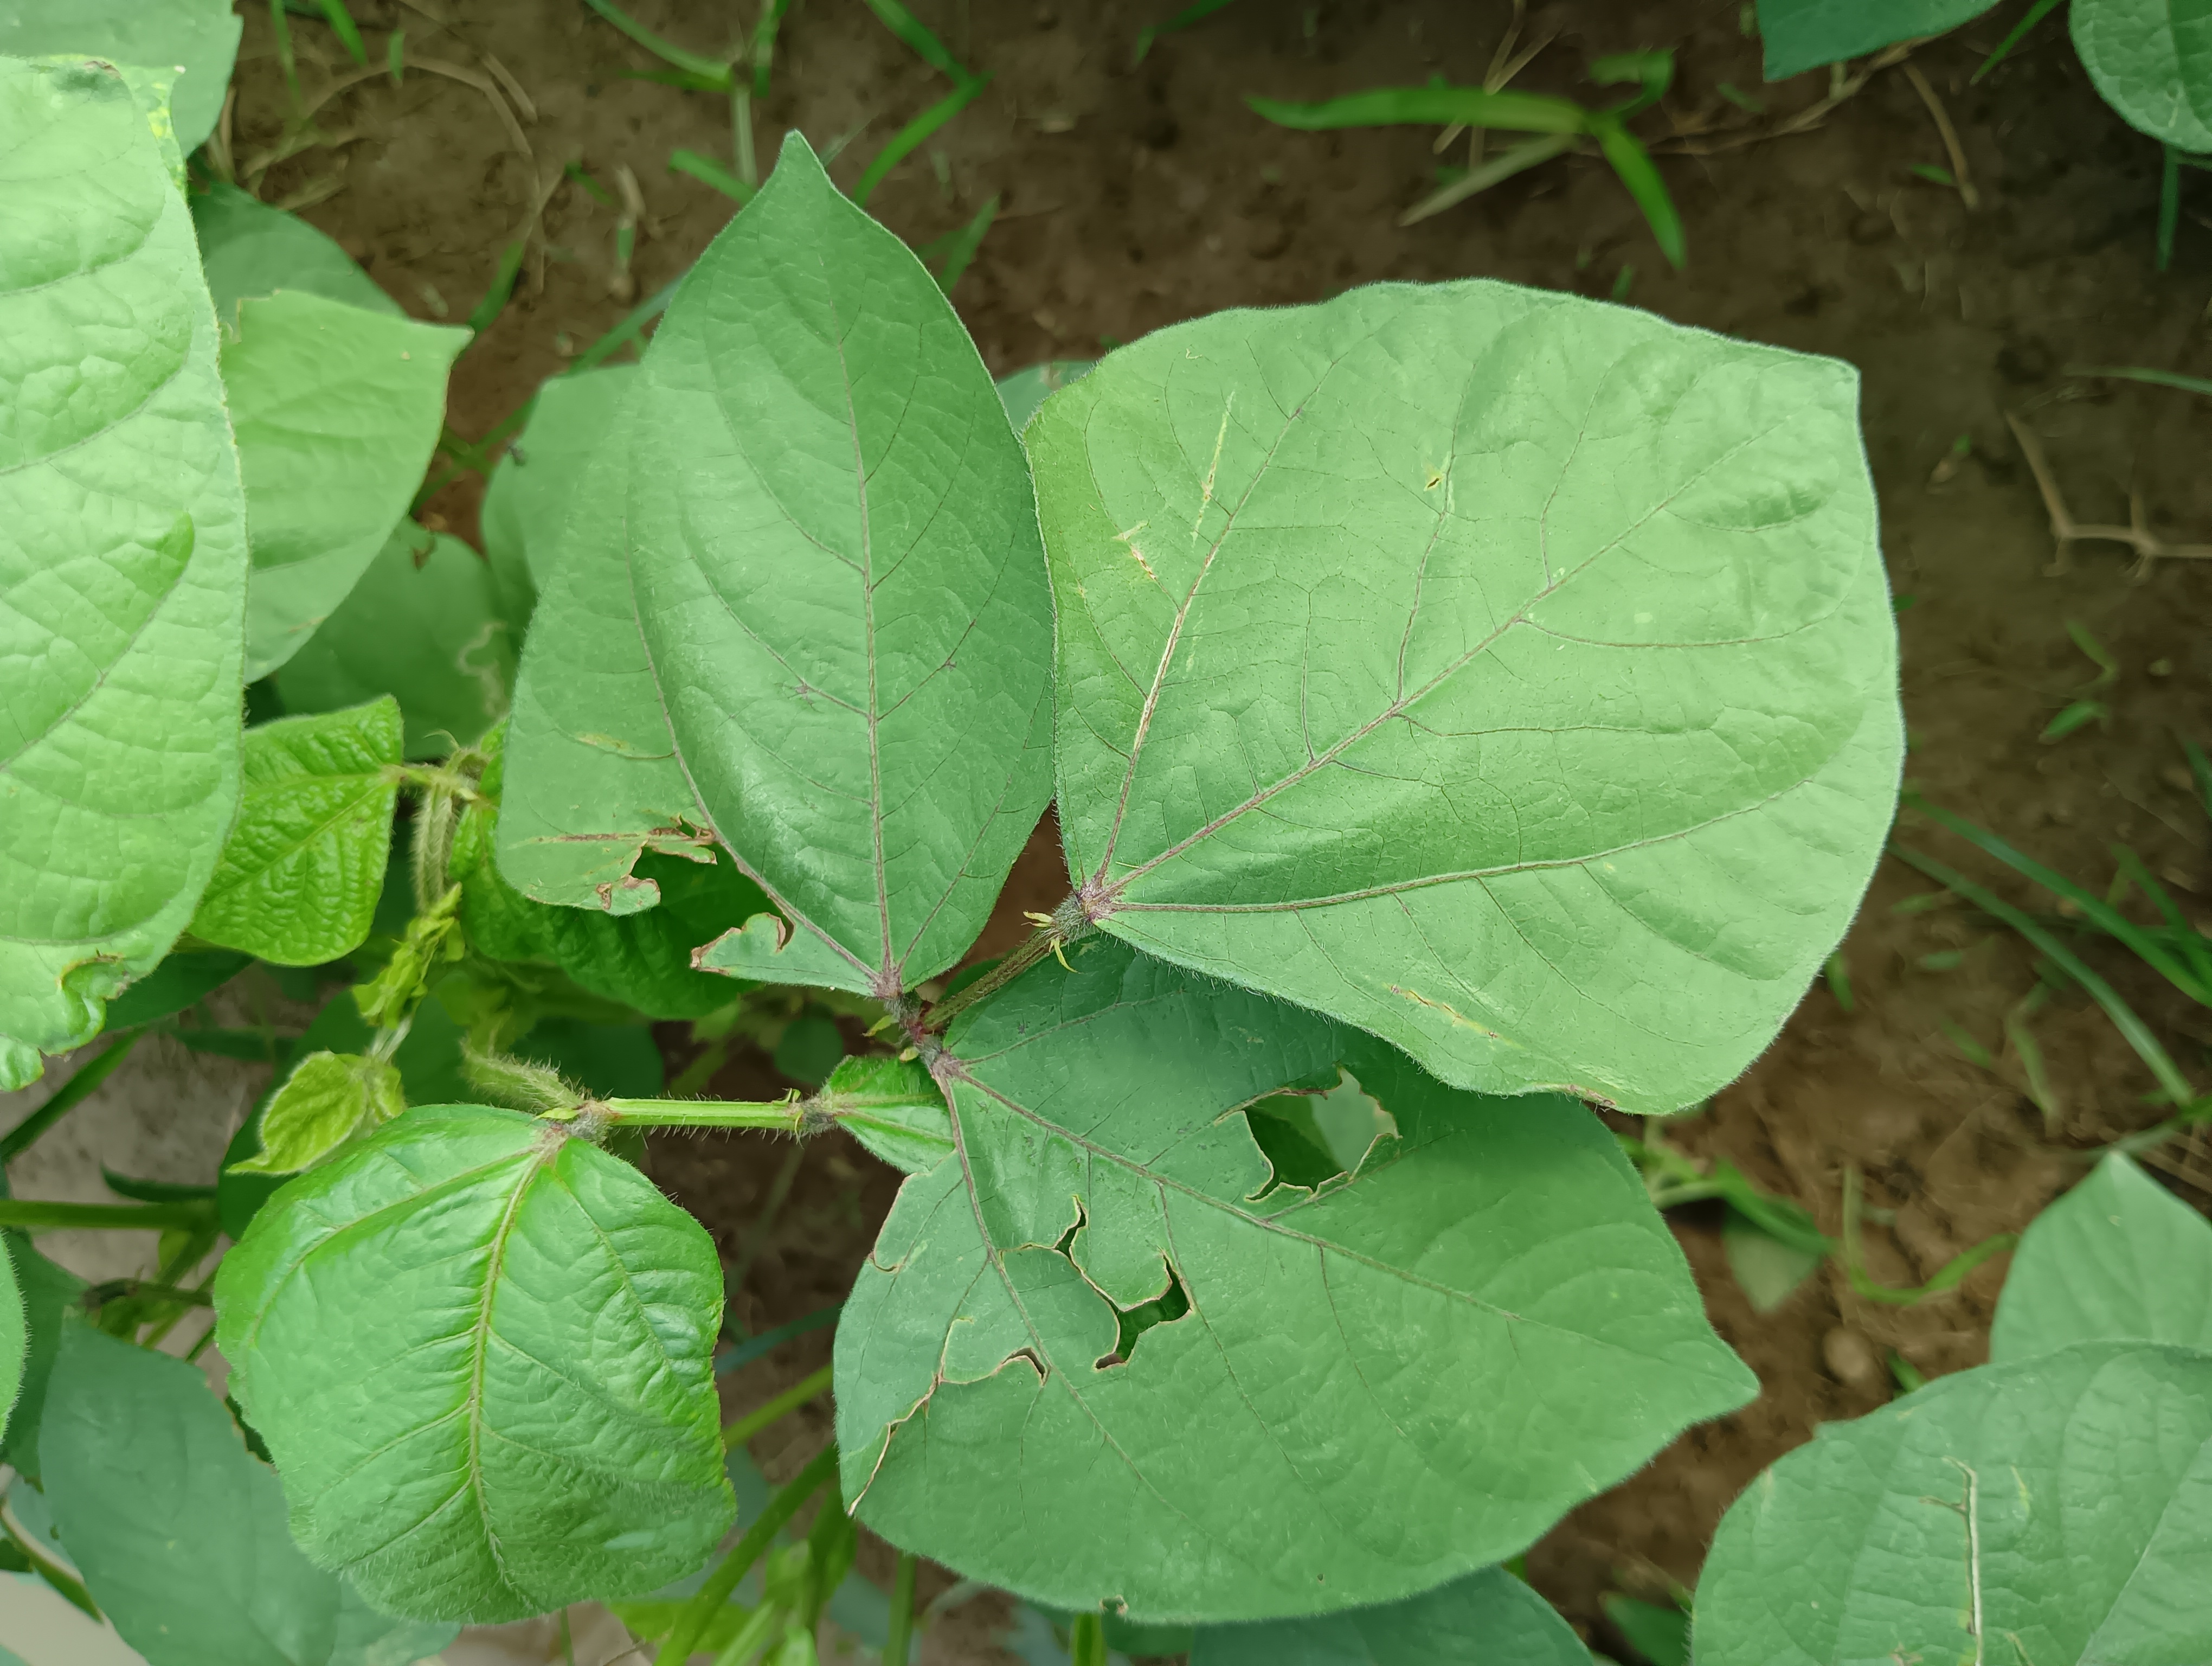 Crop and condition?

mungbean, healthy
